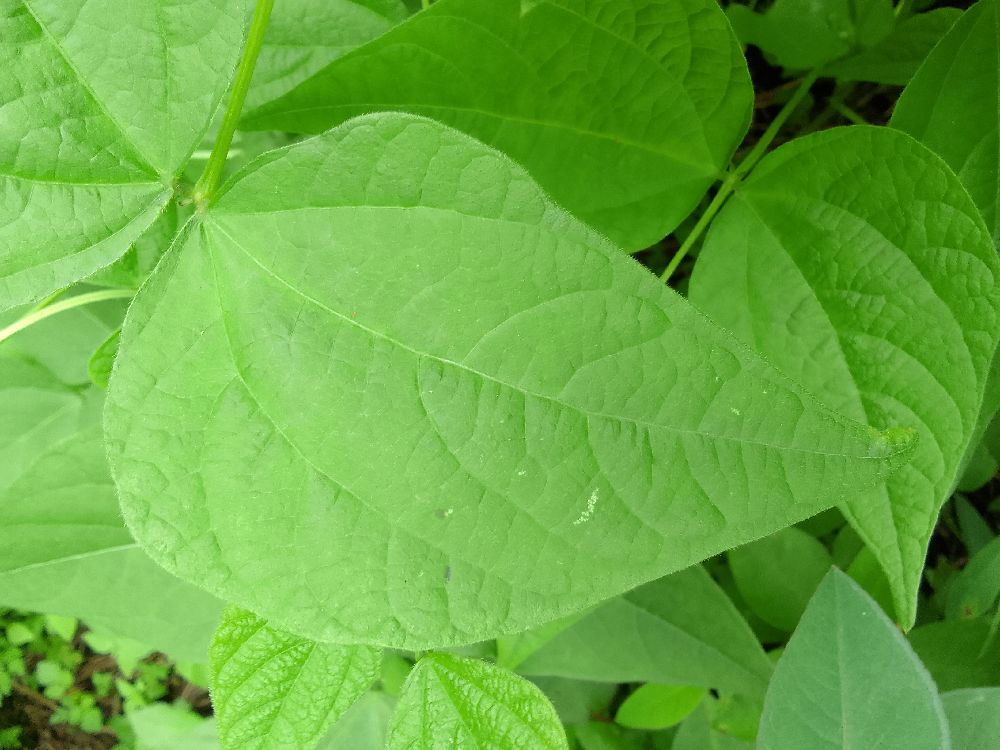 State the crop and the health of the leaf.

common bean, healthy
